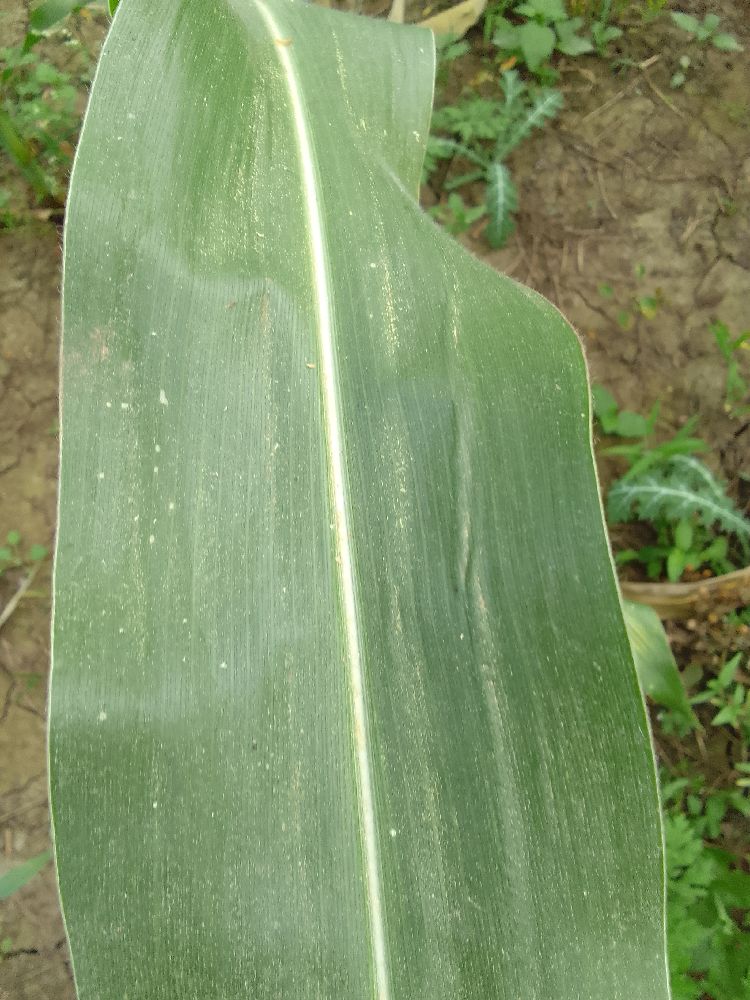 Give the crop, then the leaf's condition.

maize, healthy
